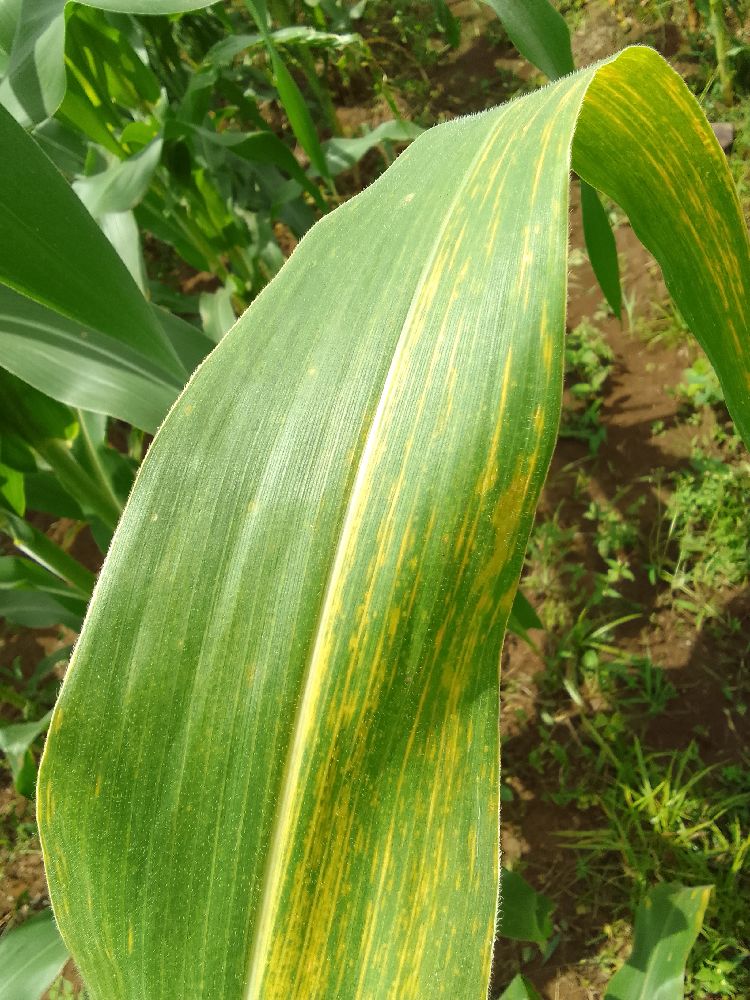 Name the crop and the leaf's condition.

maize, maize lethal necrosis
